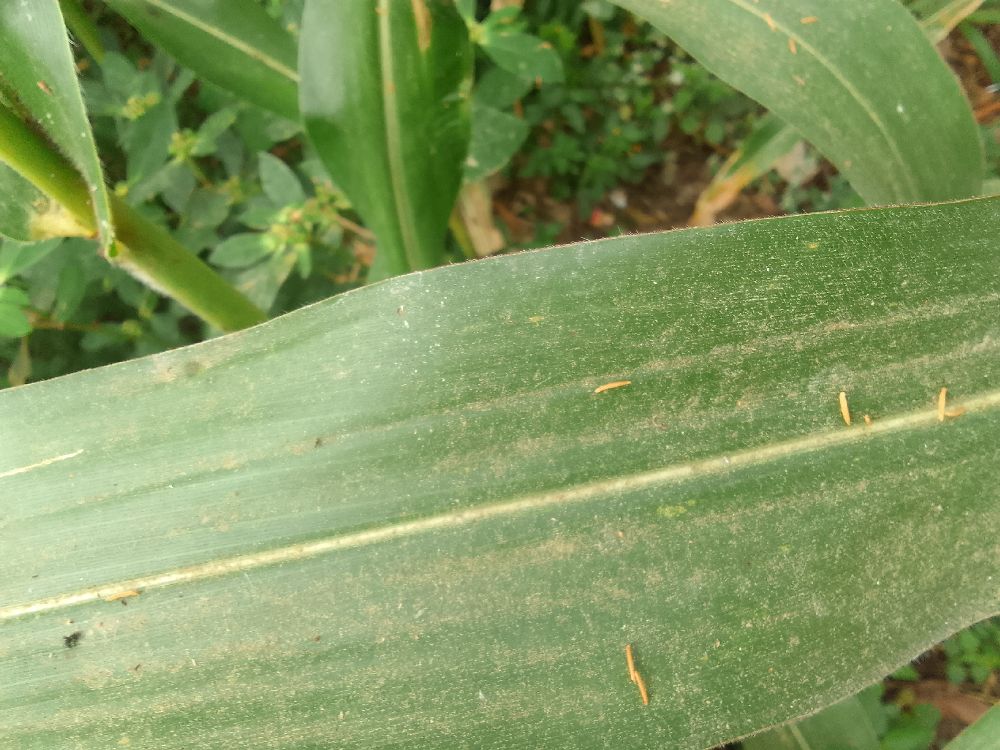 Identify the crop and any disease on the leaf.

maize, healthy
